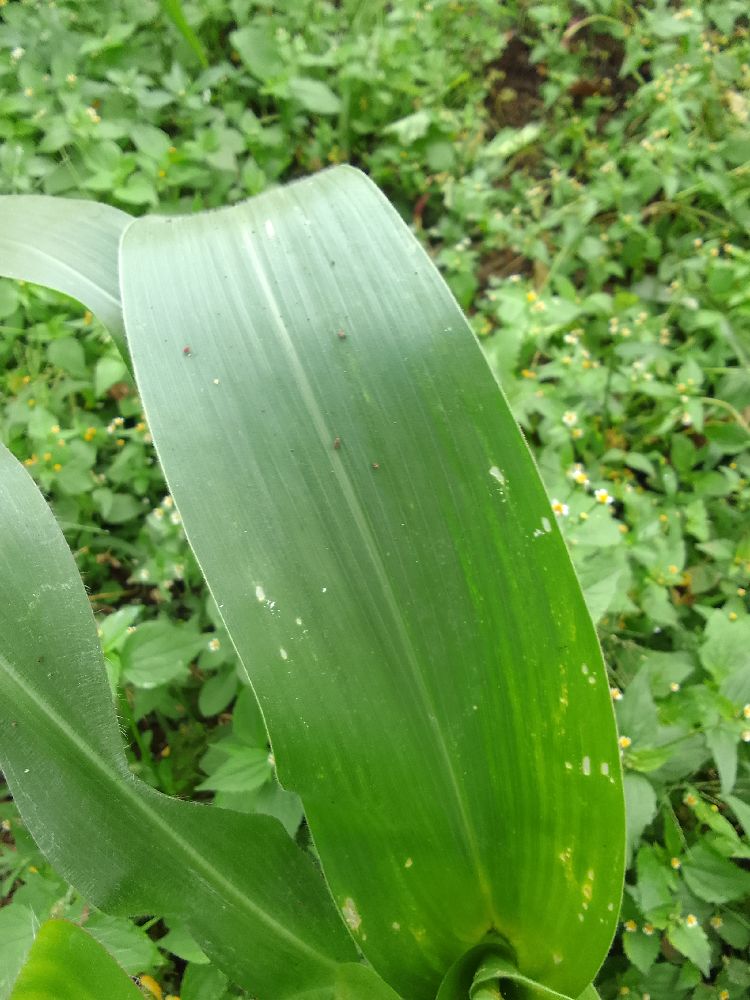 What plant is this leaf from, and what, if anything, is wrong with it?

maize, healthy
